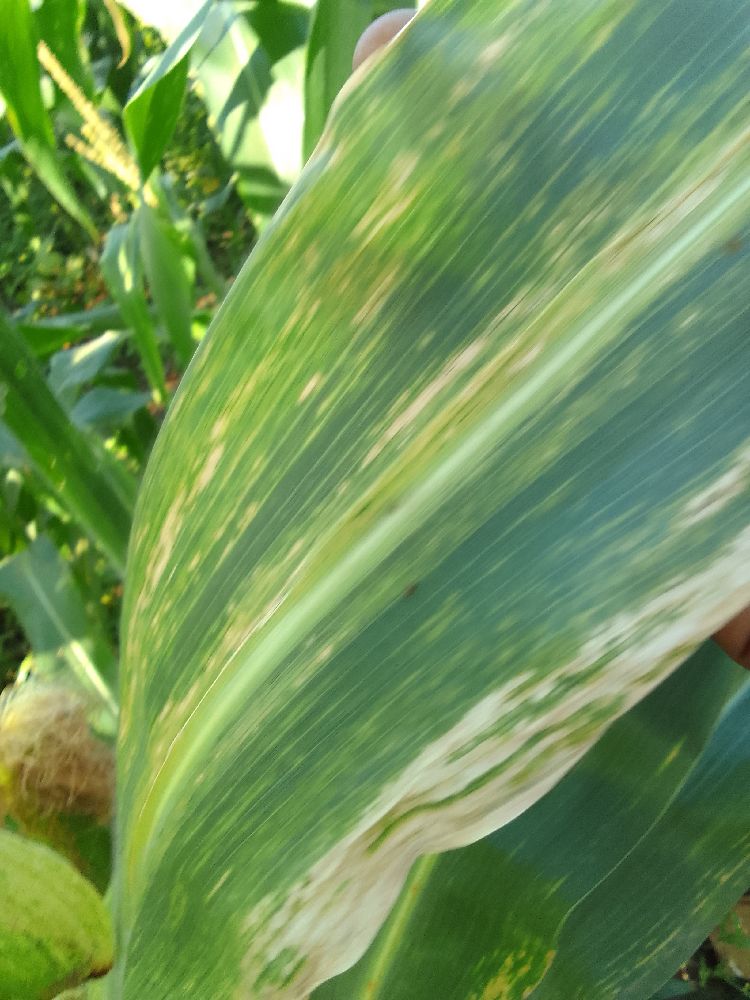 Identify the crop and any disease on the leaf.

maize, maize lethal necrosis
